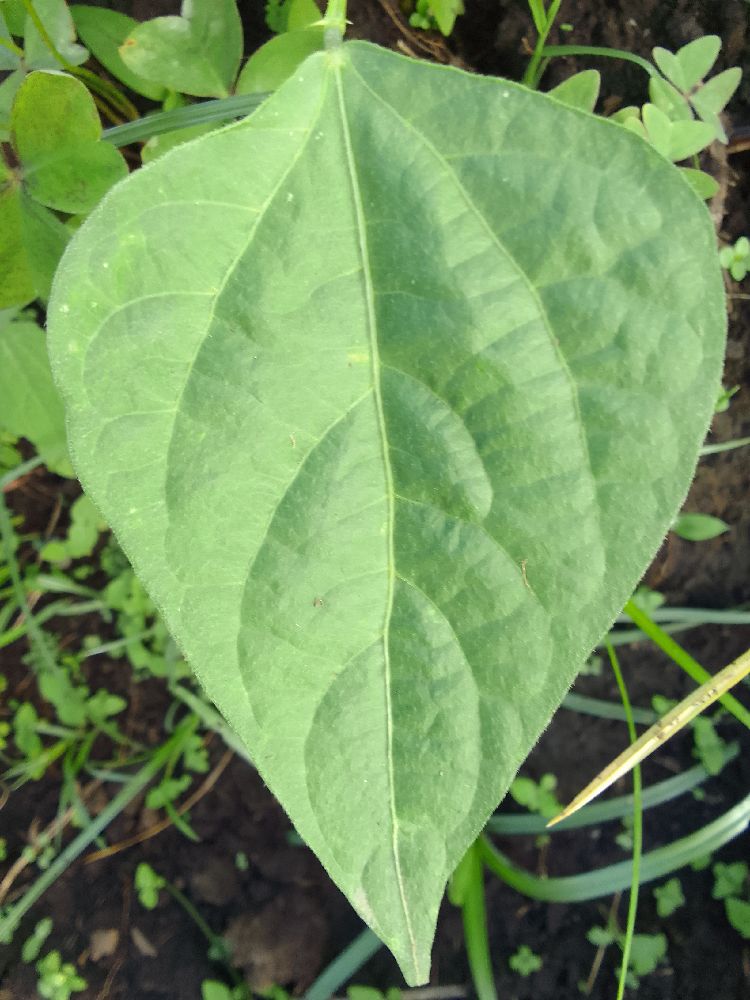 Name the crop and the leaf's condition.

common bean, healthy
